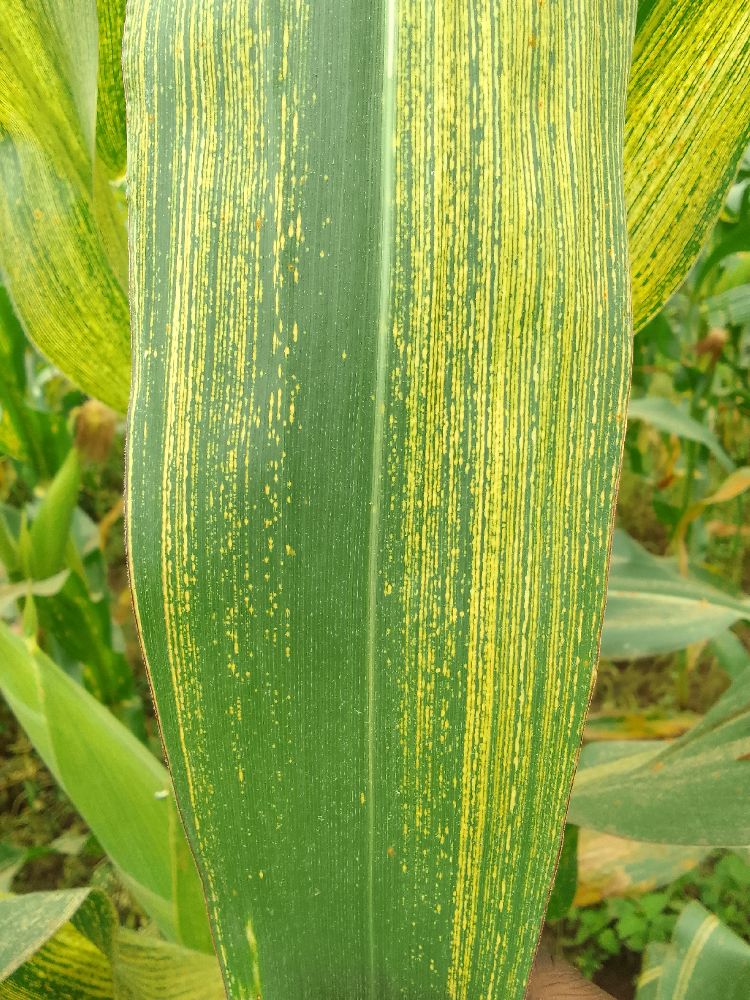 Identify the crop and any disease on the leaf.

maize, maize streak virus
